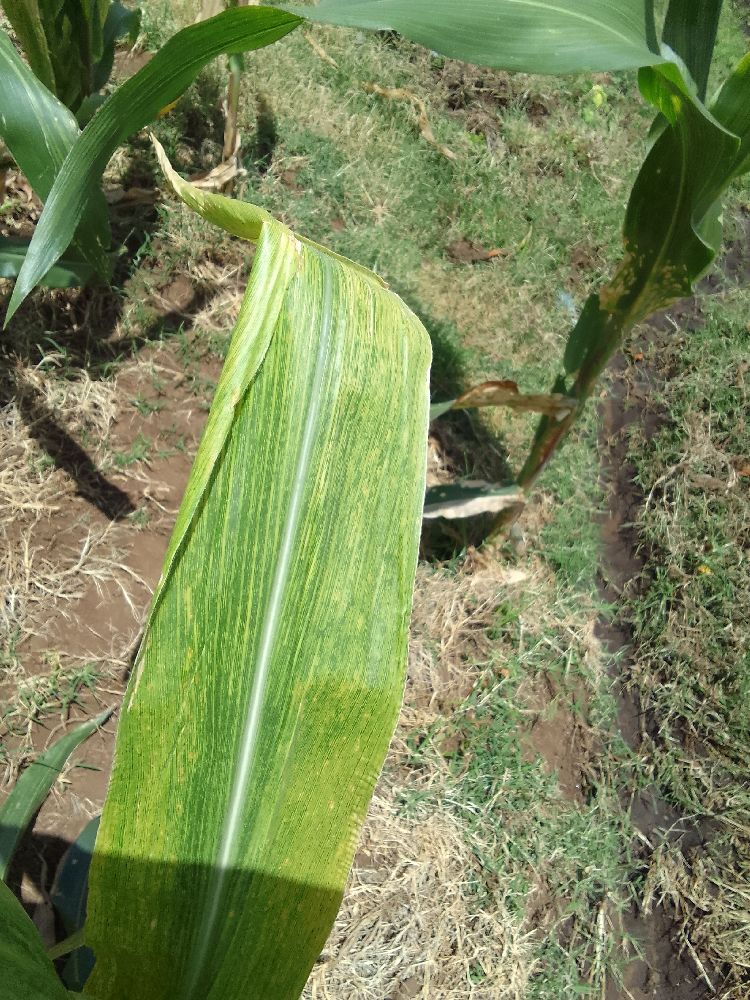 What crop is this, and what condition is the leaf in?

maize, maize lethal necrosis
